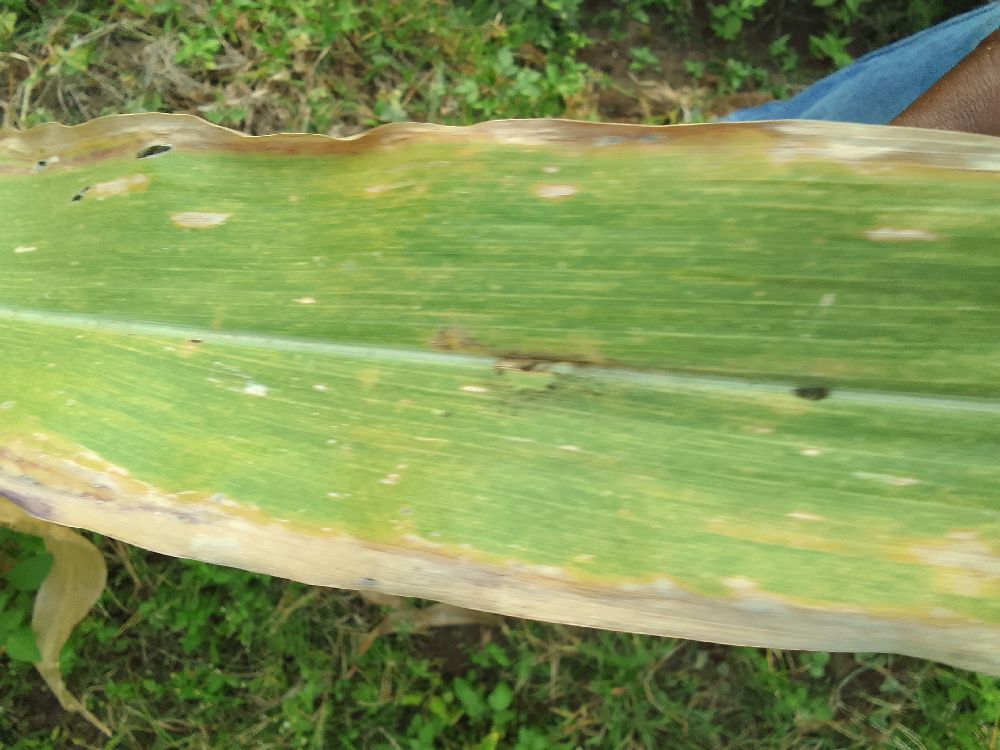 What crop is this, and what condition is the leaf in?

maize, maize lethal necrosis
